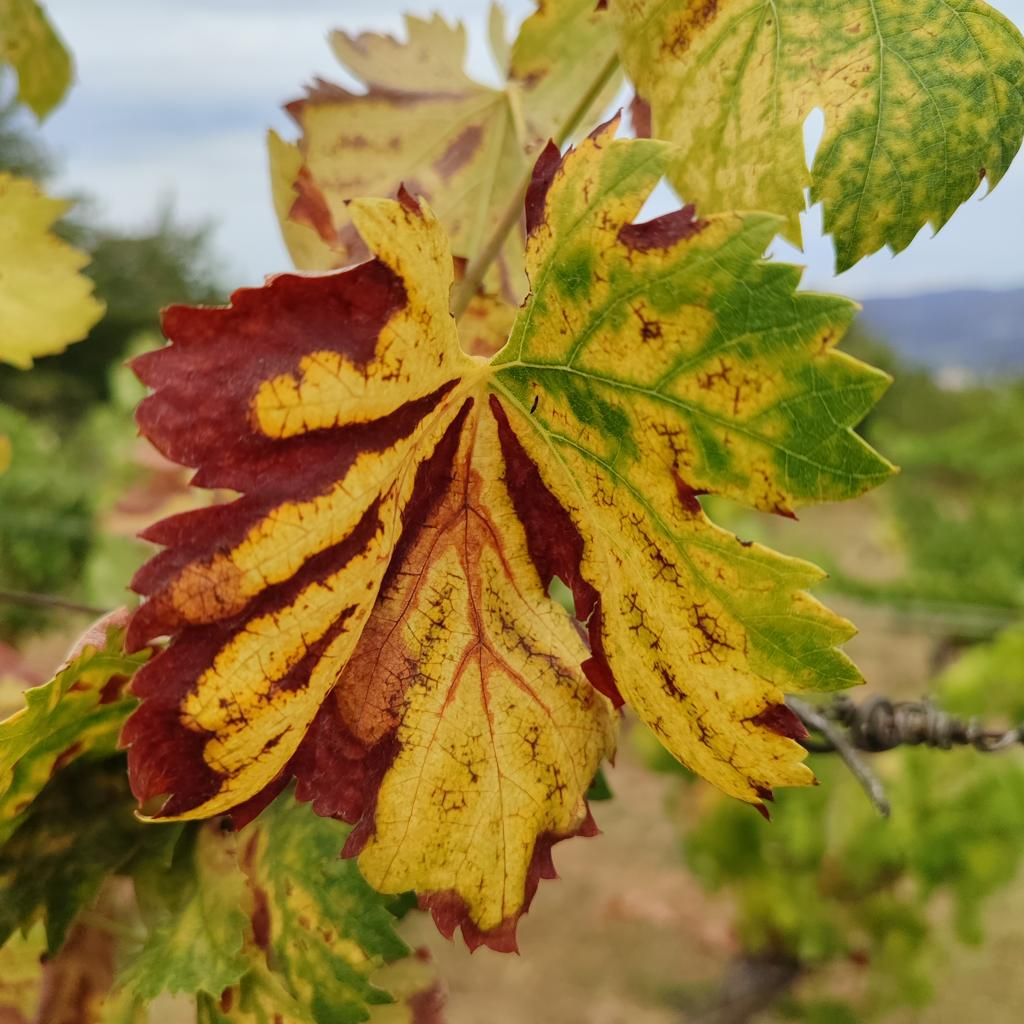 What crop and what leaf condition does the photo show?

grapevine, esca complex
